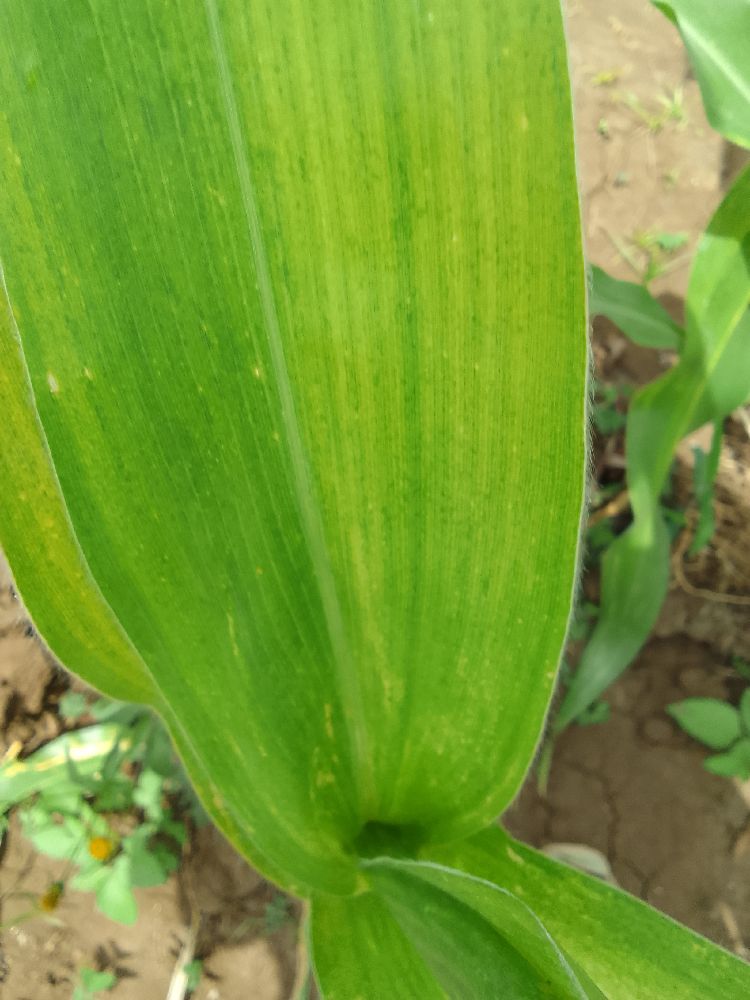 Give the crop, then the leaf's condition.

maize, maize lethal necrosis
